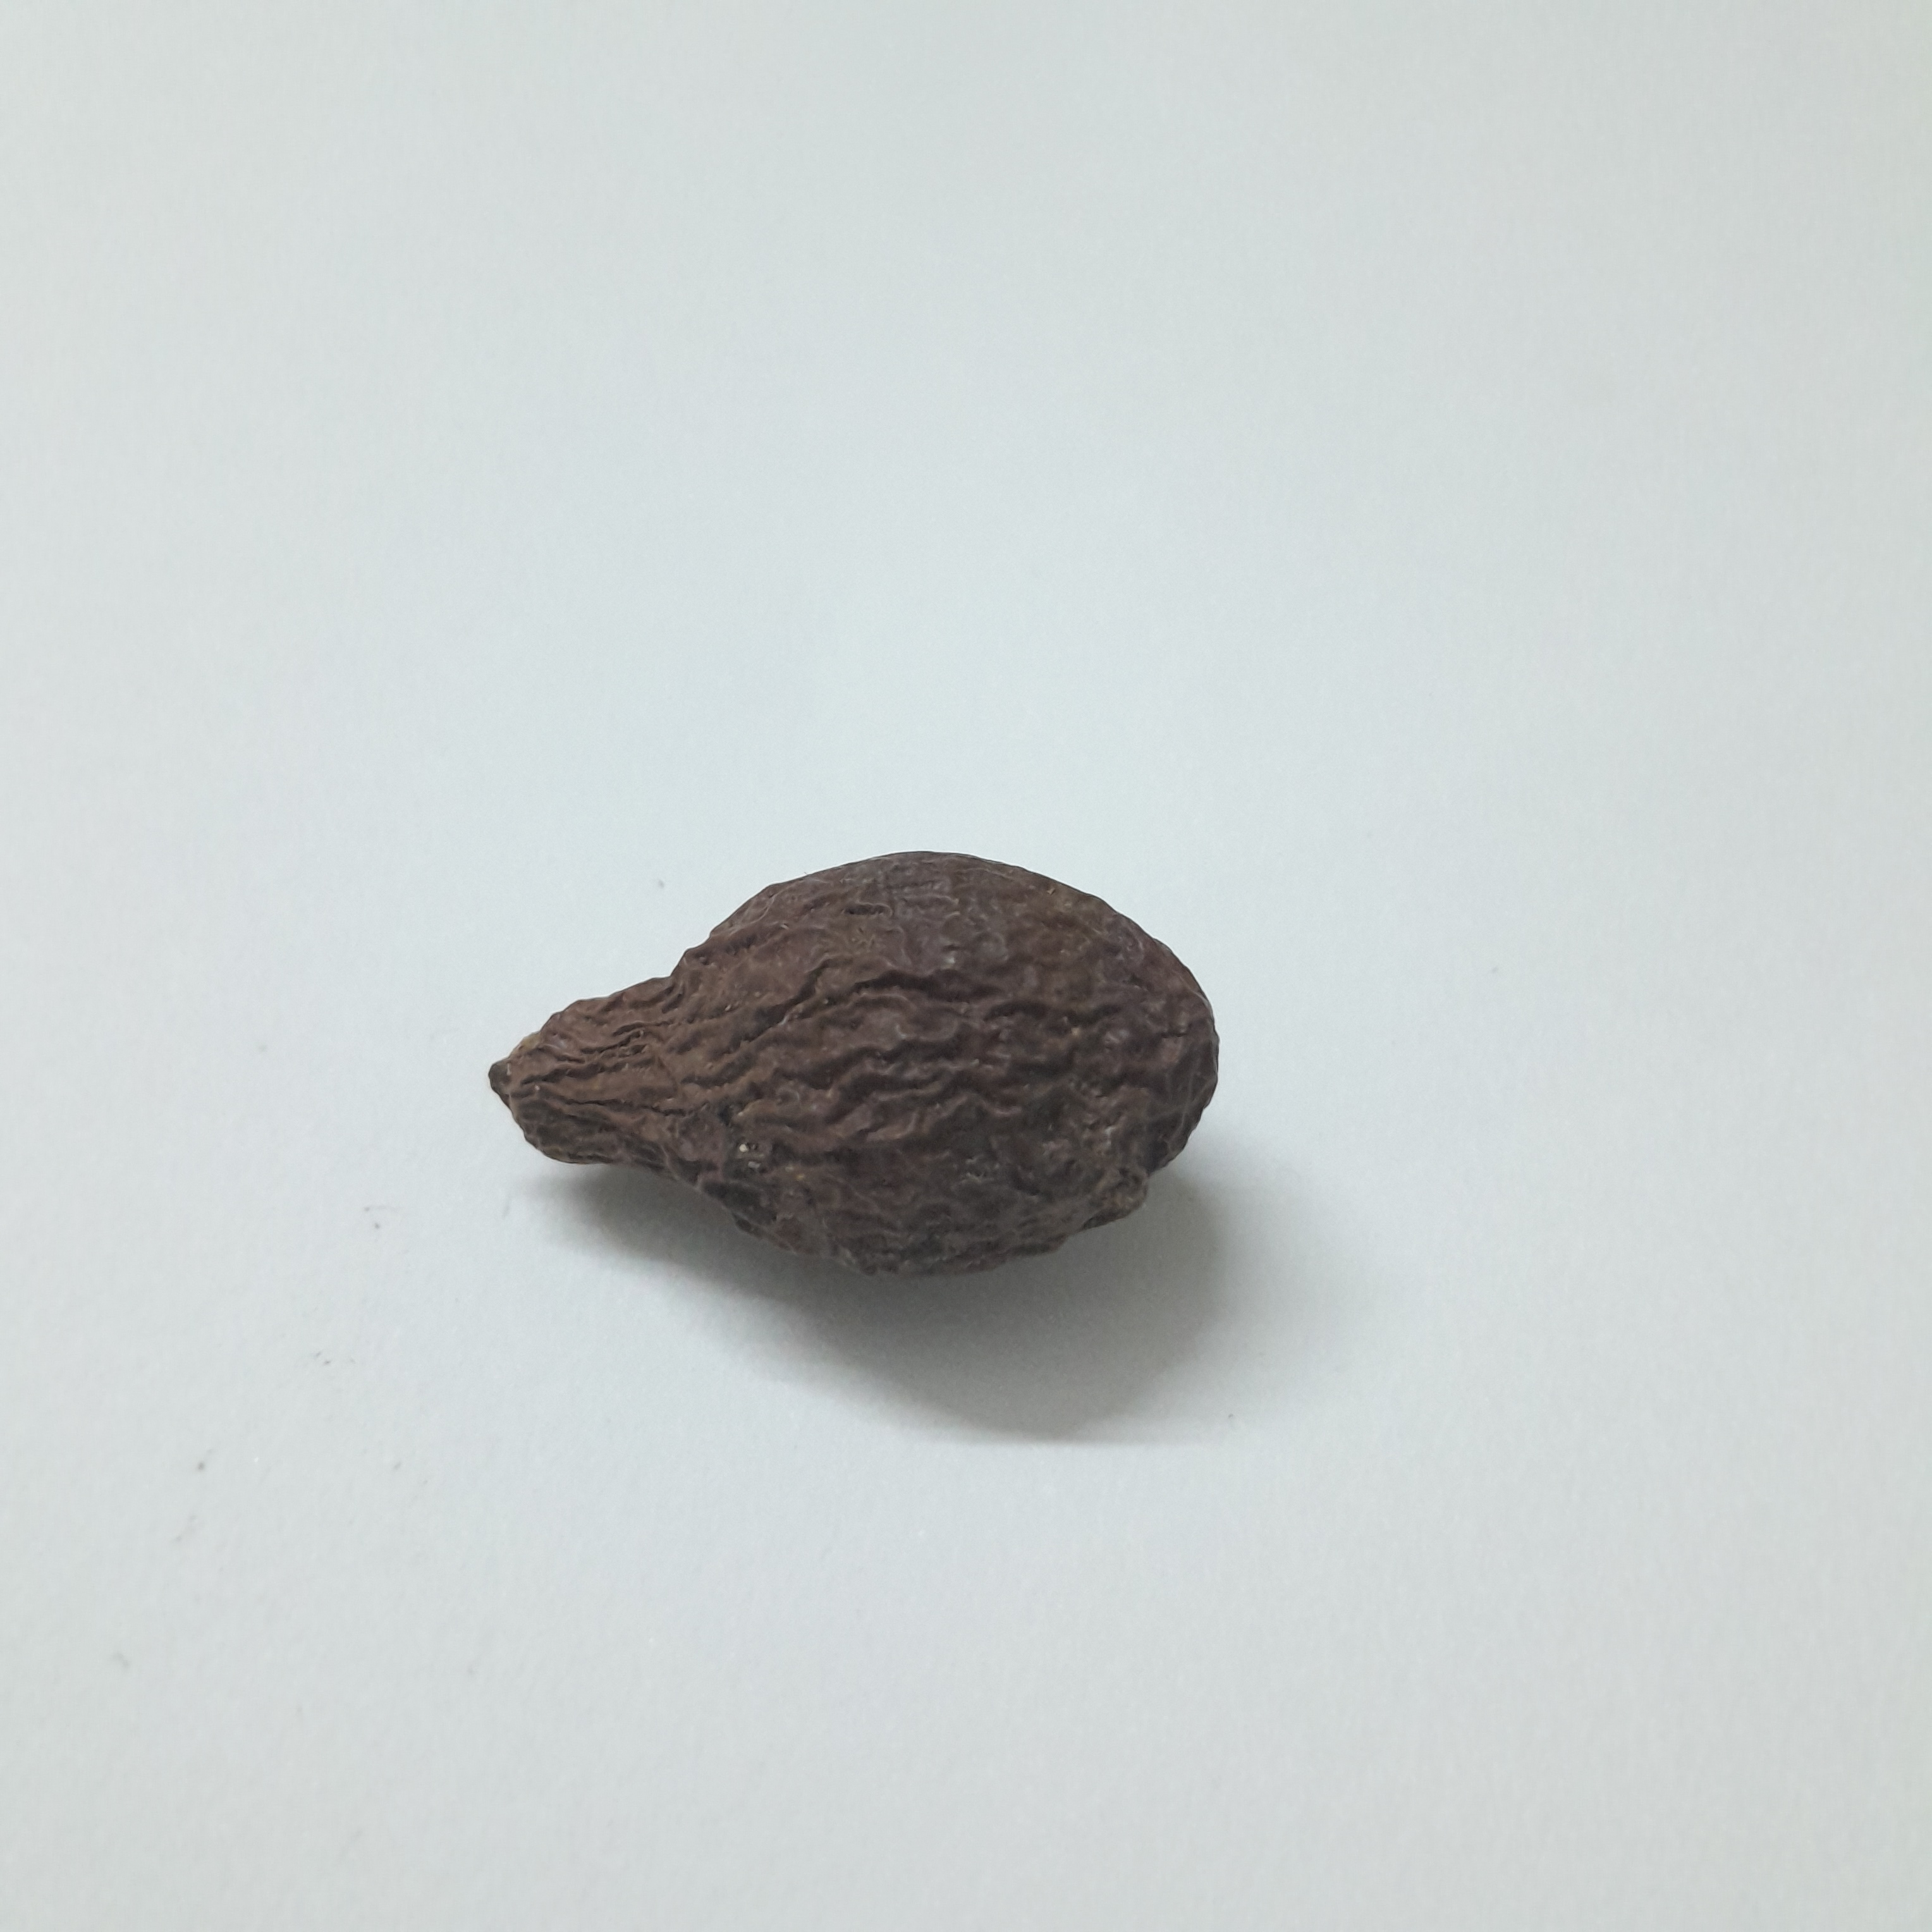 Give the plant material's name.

niranjanphal
